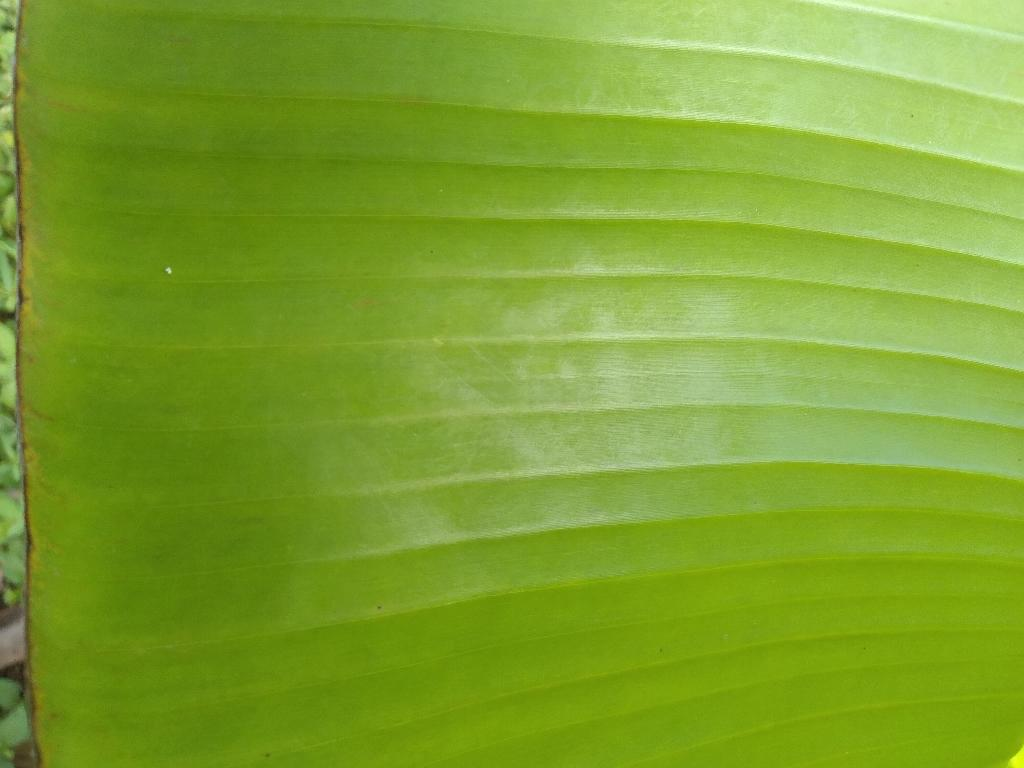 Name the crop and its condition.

banana, healthy
